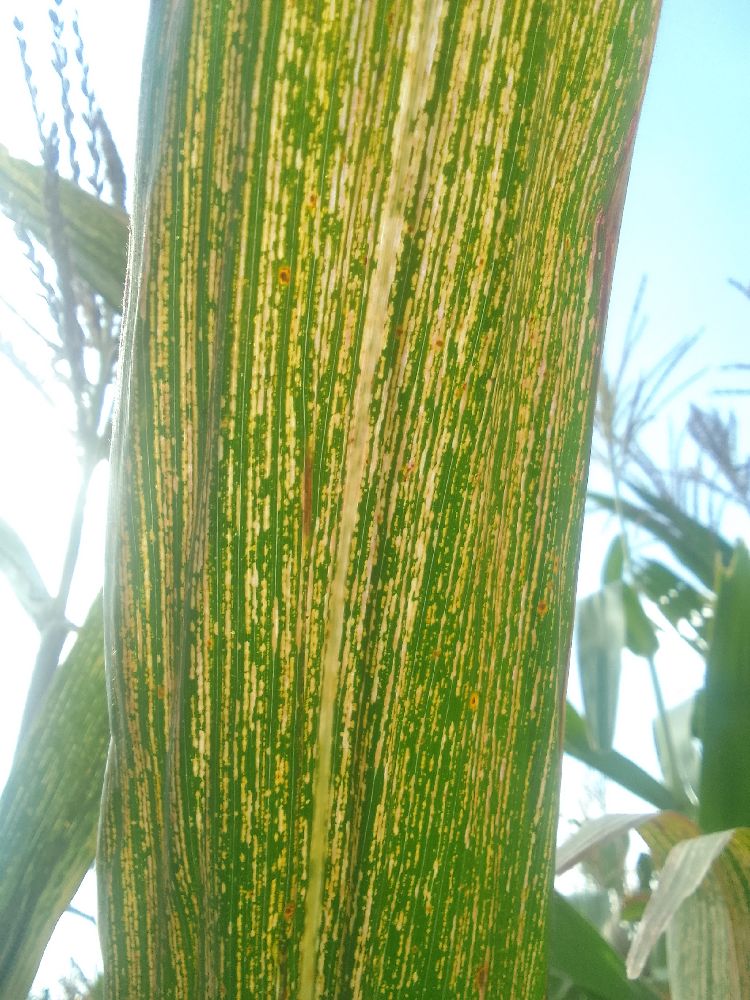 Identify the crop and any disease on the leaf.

maize, maize streak virus
